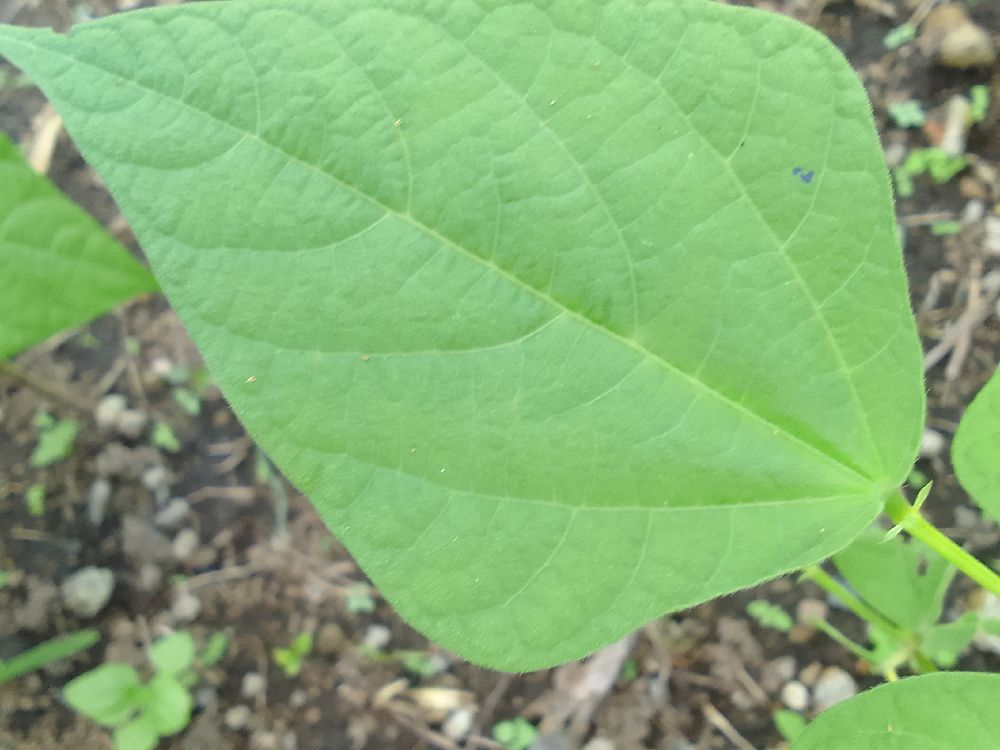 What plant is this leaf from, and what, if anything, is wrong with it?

common bean, healthy
